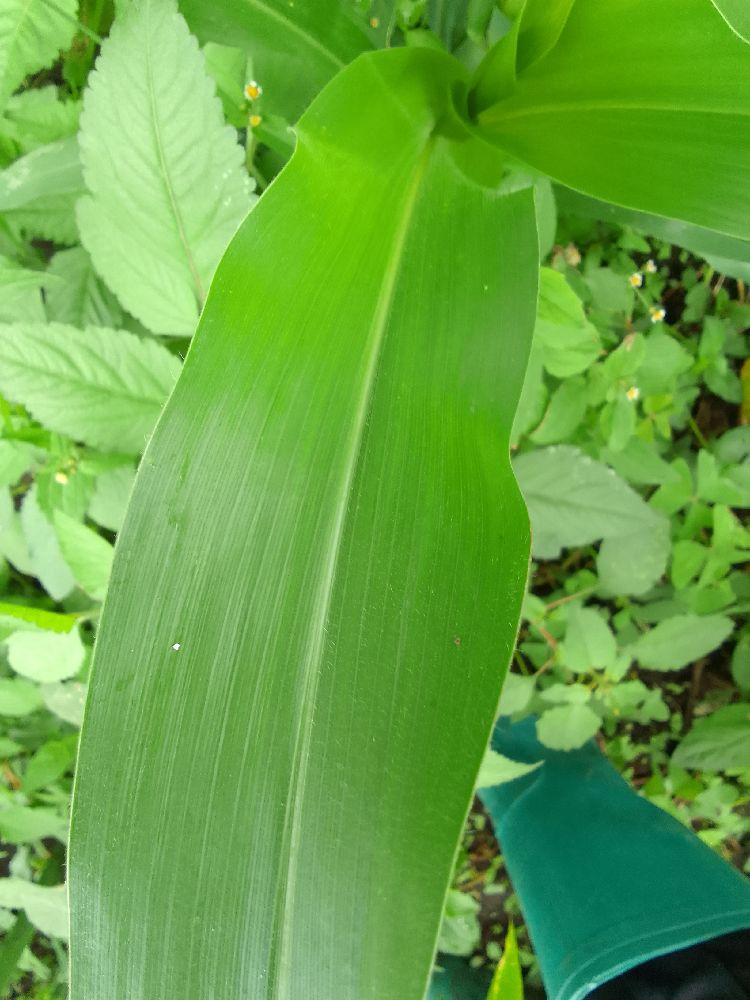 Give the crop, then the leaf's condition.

maize, healthy
